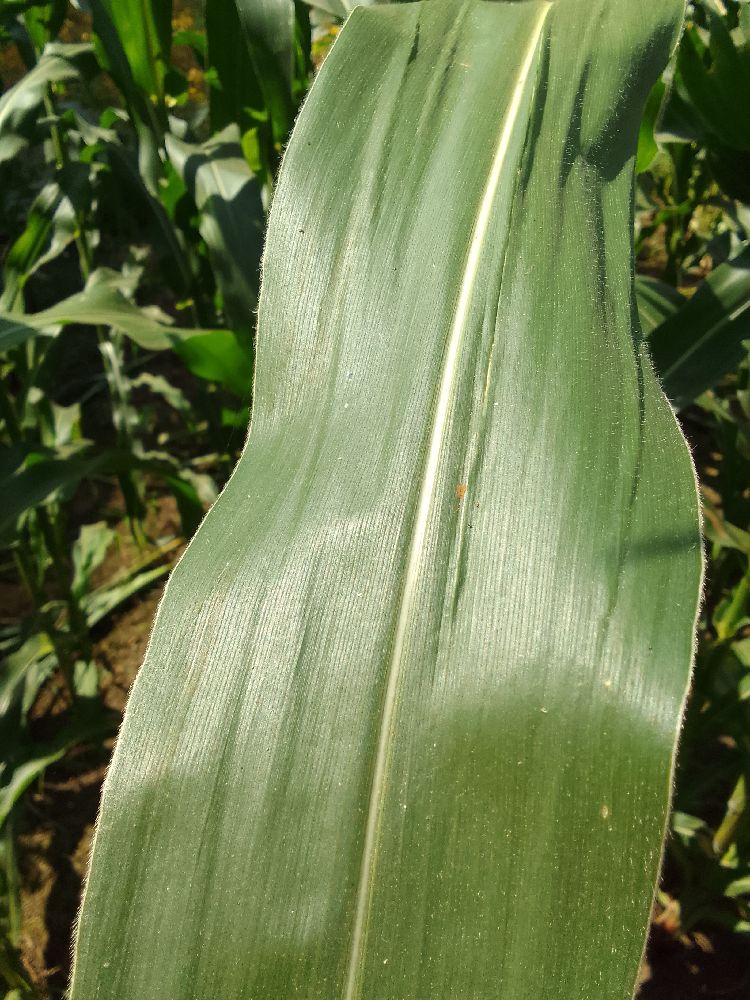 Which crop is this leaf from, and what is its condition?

maize, healthy
